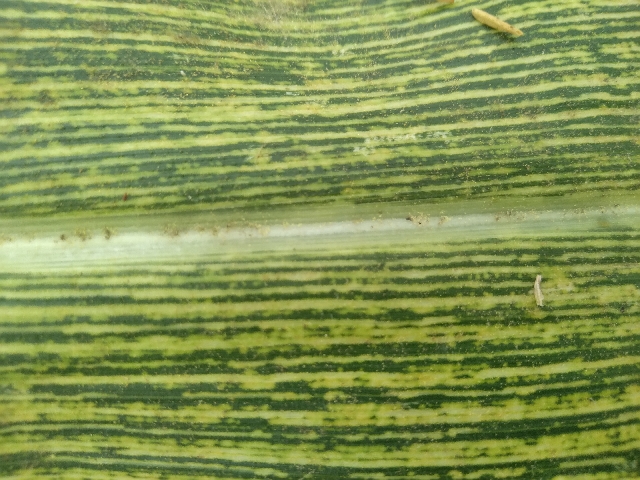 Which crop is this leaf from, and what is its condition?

maize, maize streak virus
